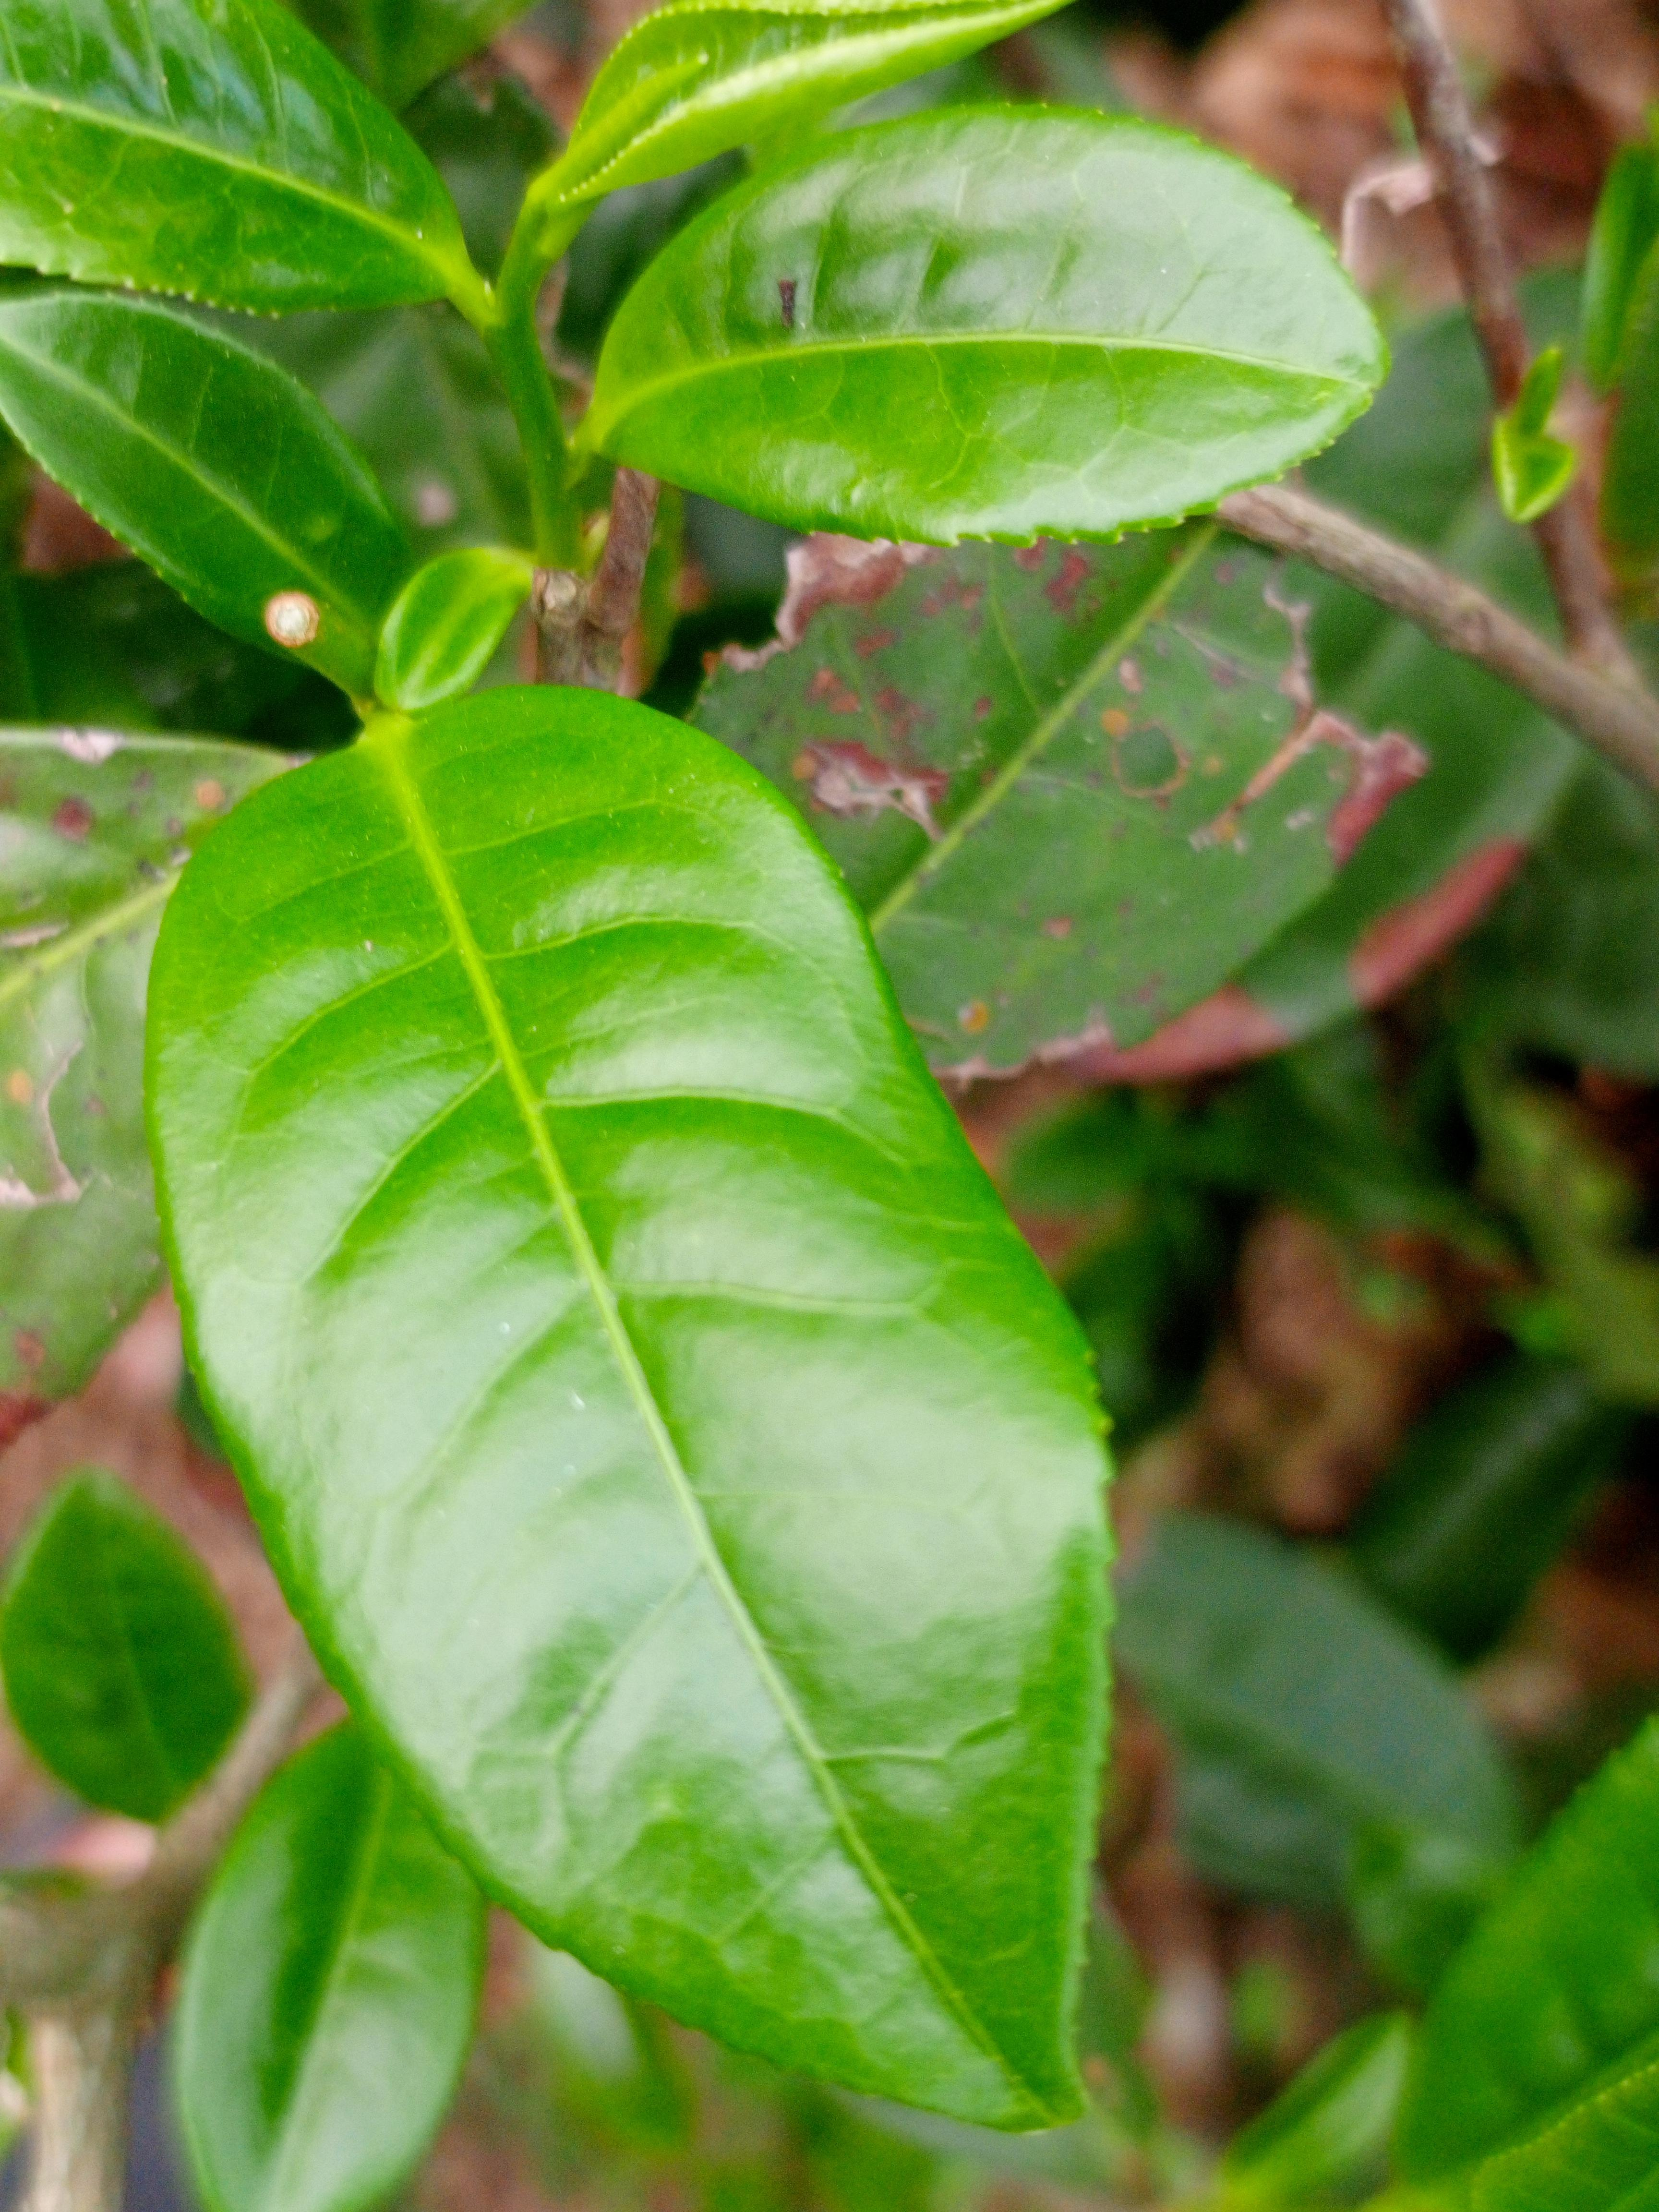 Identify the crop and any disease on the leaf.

tea, healthy leaf
